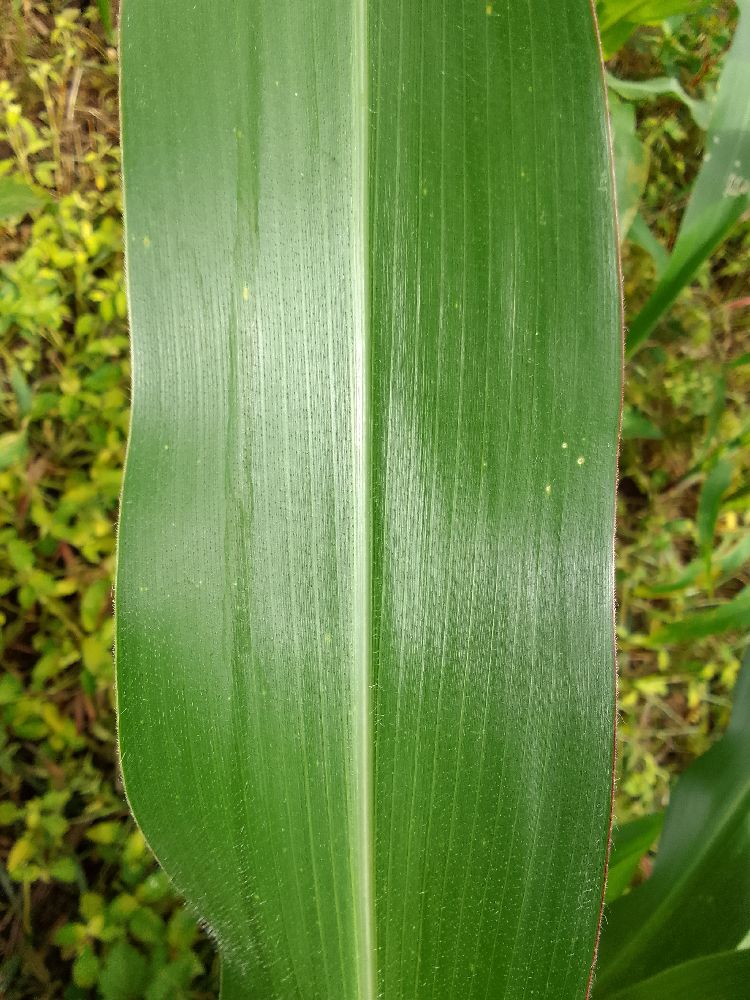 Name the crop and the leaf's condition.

maize, healthy
